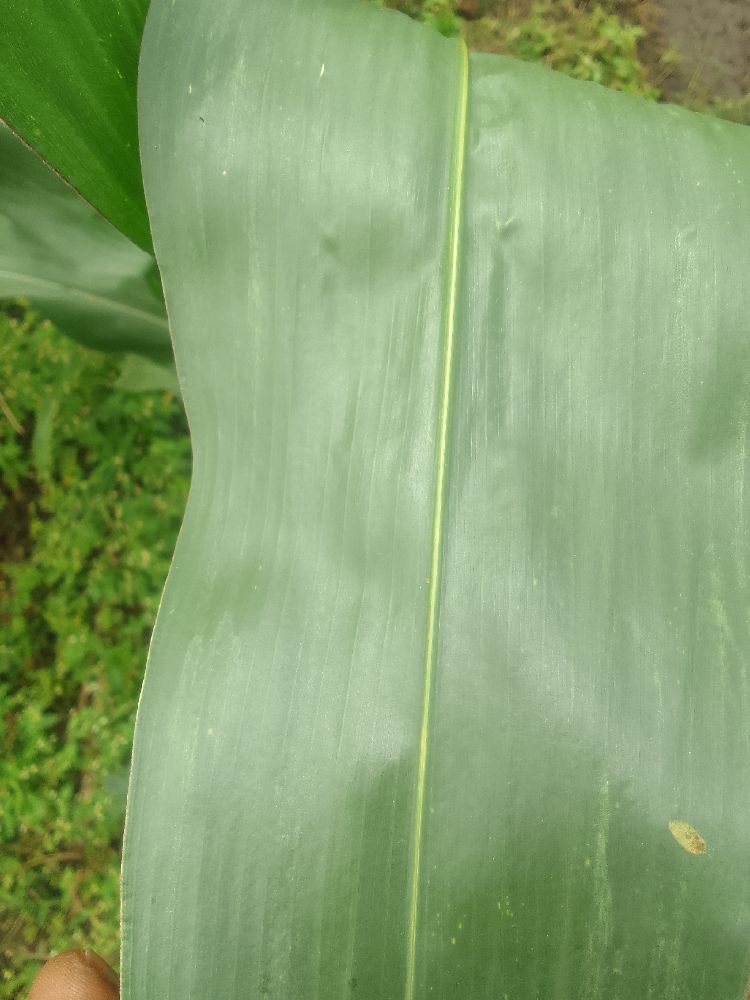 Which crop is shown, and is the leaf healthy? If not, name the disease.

maize, healthy
